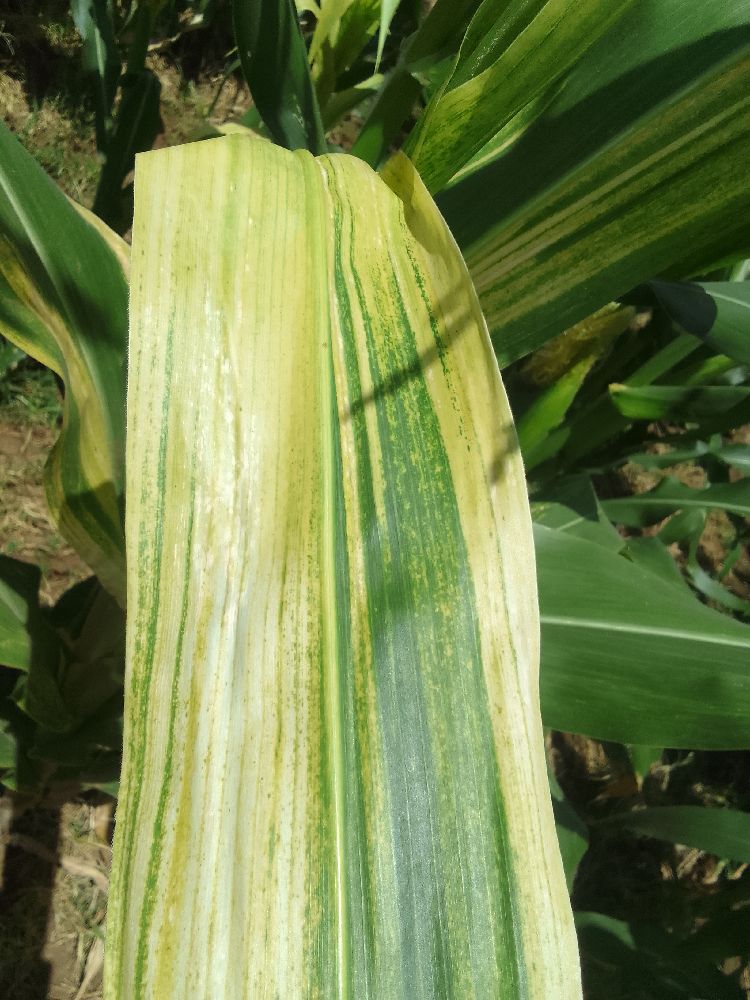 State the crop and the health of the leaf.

maize, maize lethal necrosis
